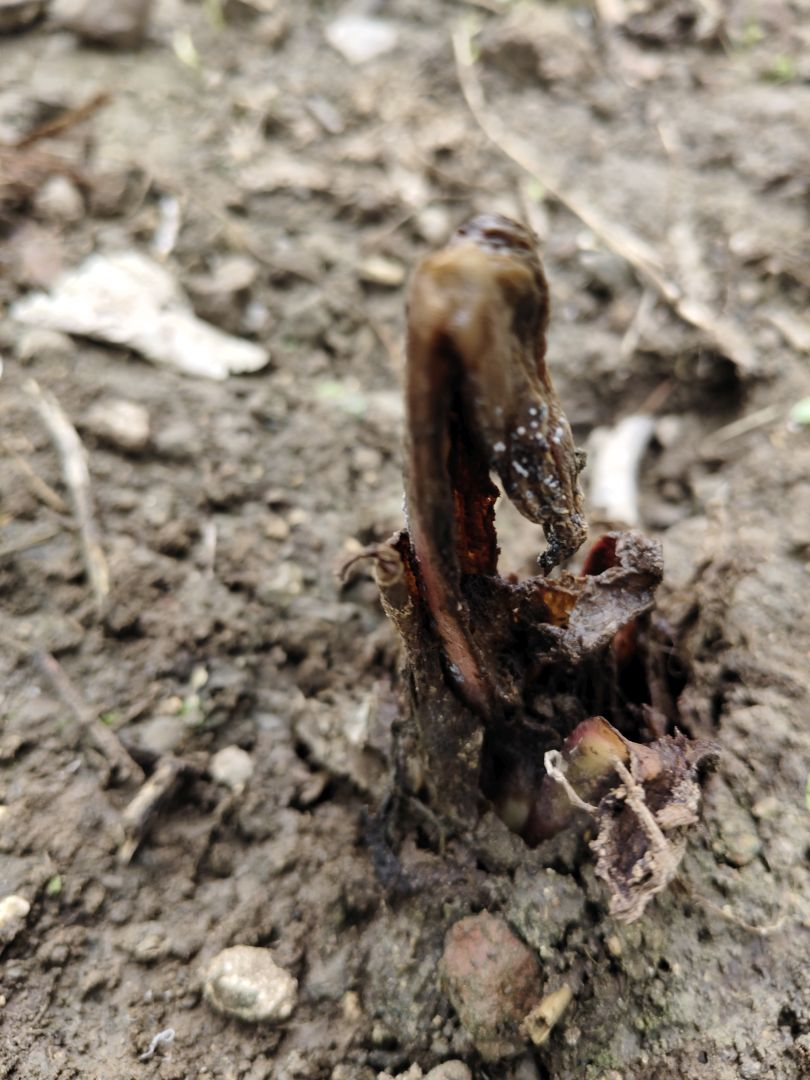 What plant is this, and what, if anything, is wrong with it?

taro, root rot
